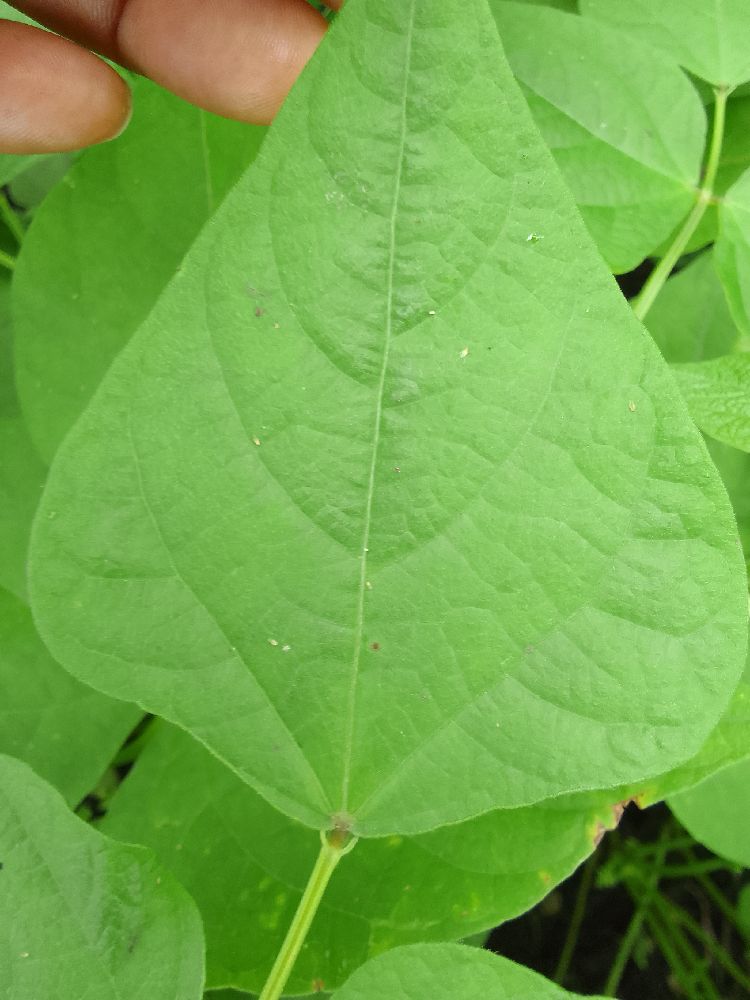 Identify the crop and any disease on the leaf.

common bean, healthy
